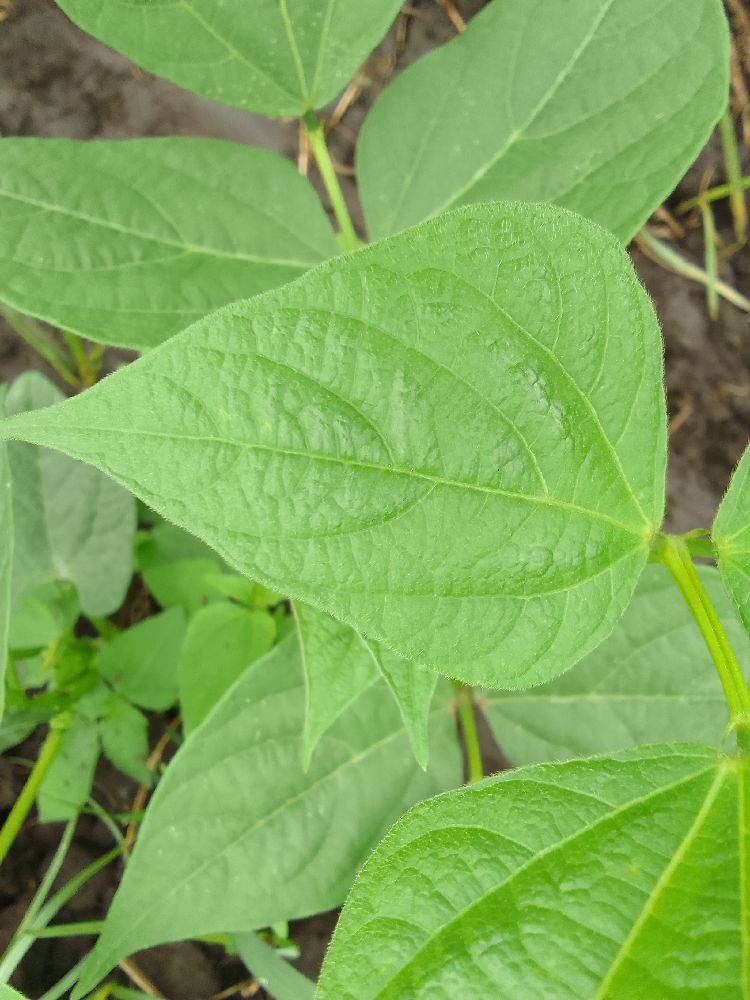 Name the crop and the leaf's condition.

common bean, healthy
